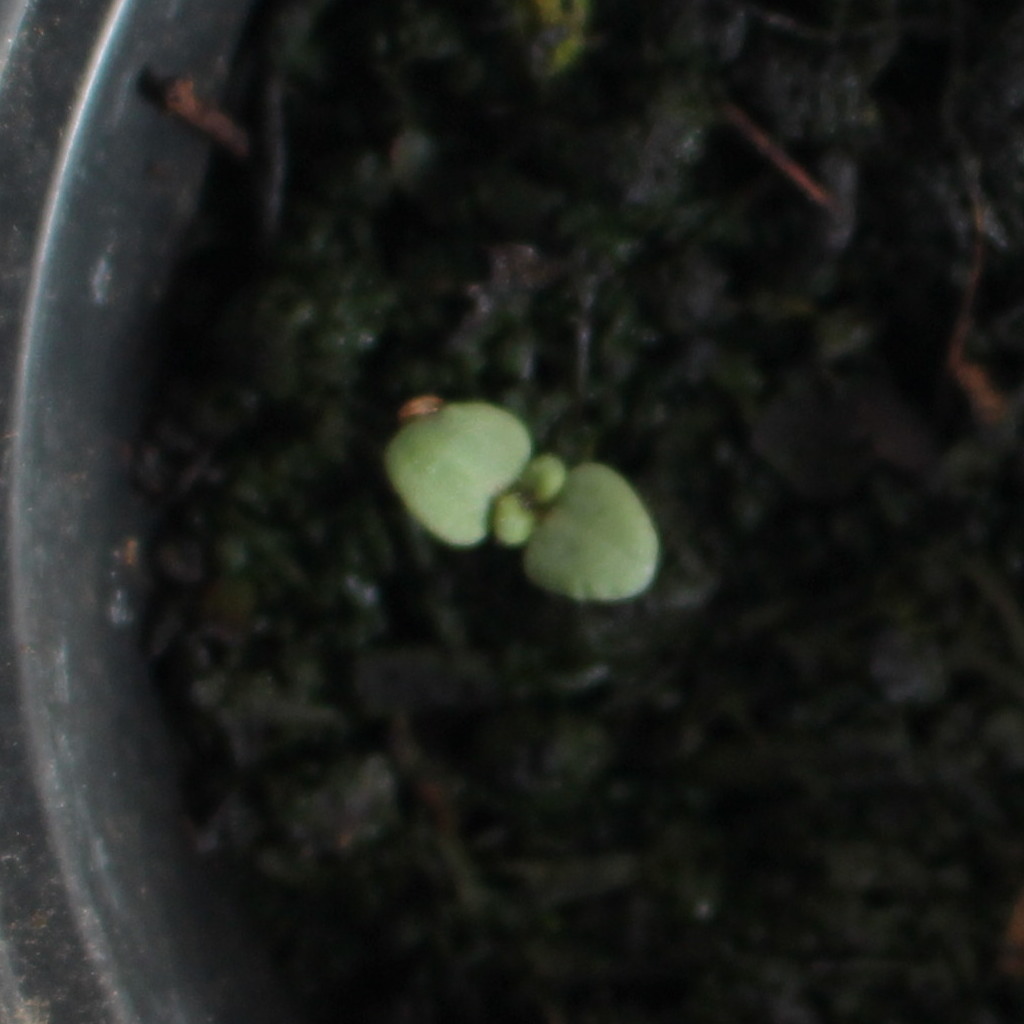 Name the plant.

Veronica persica
